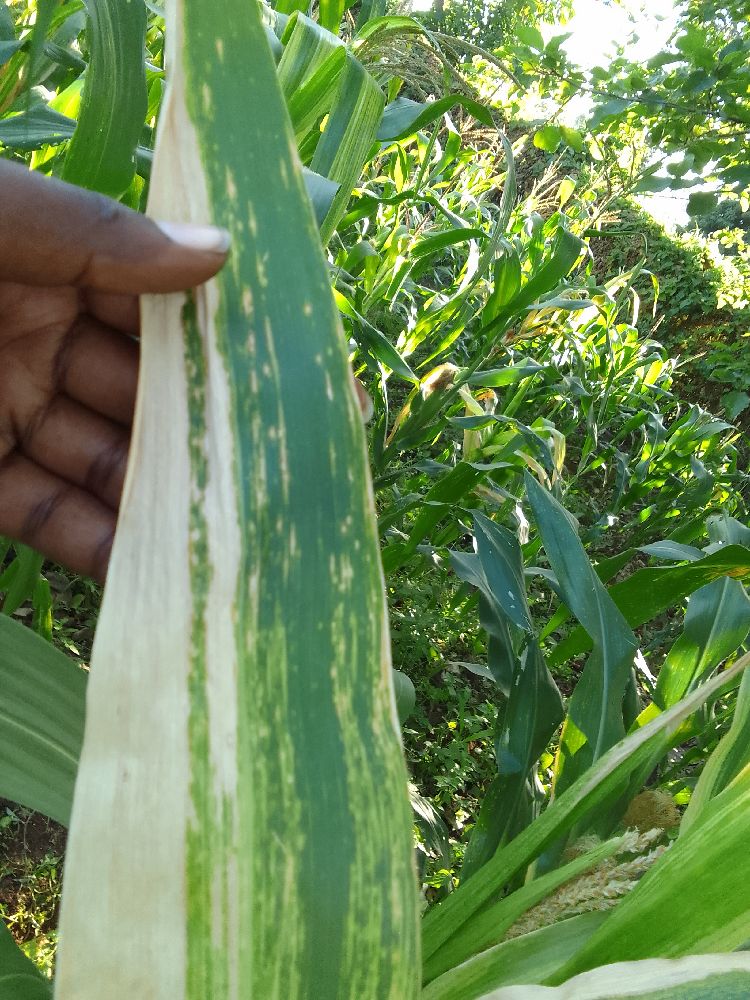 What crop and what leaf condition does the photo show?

maize, maize lethal necrosis
